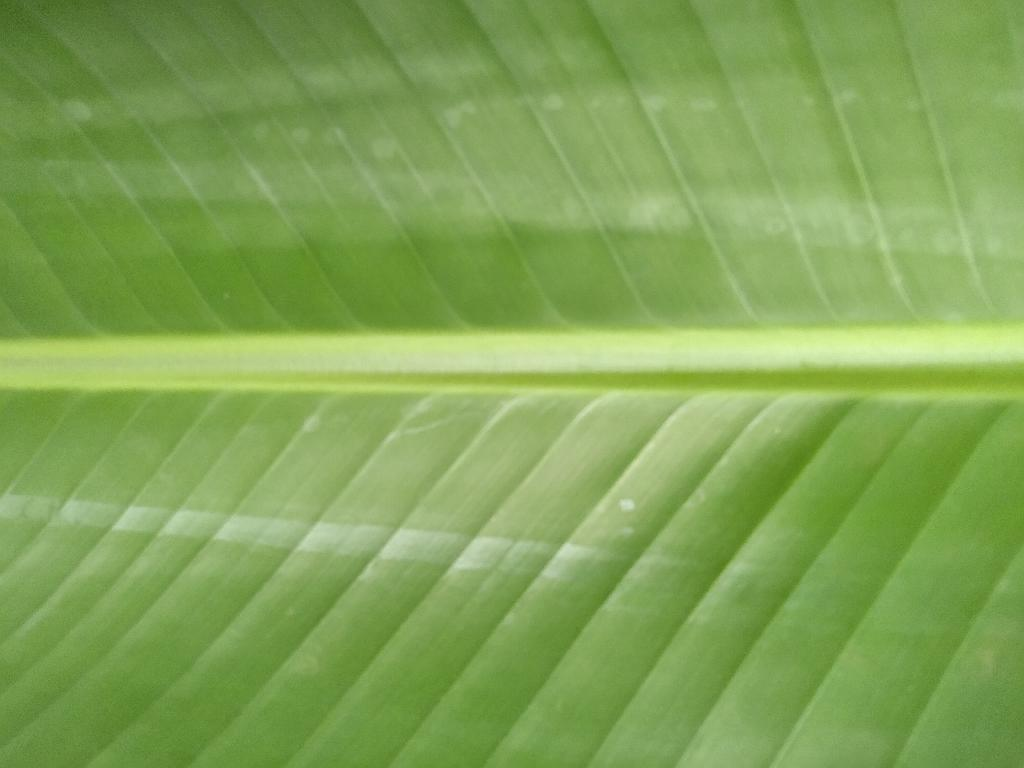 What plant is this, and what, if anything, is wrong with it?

banana, healthy
